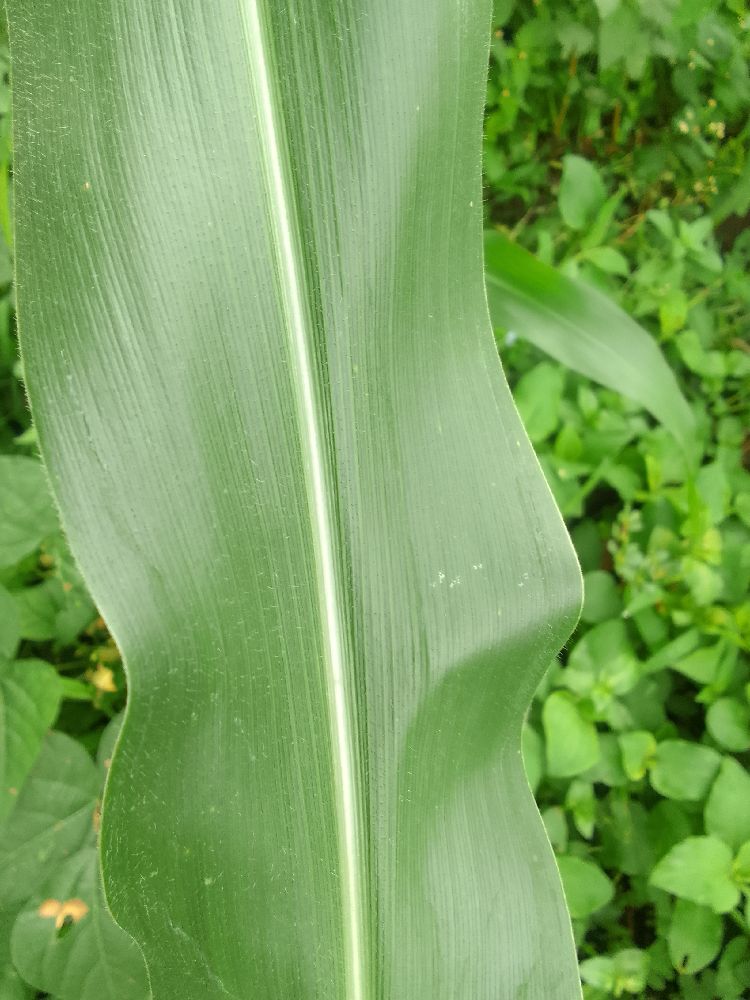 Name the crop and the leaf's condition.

maize, healthy
